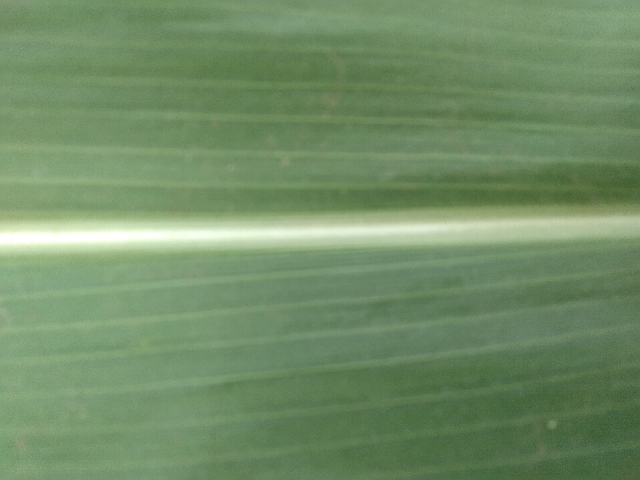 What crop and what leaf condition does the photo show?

maize, healthy
